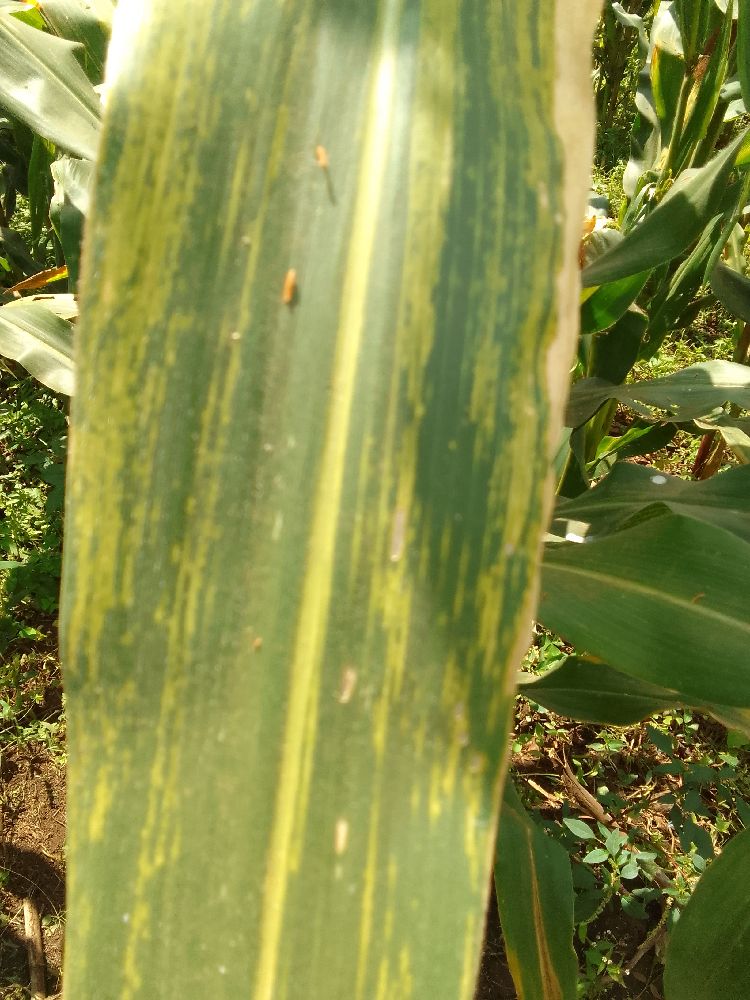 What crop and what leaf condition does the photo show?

maize, maize lethal necrosis
